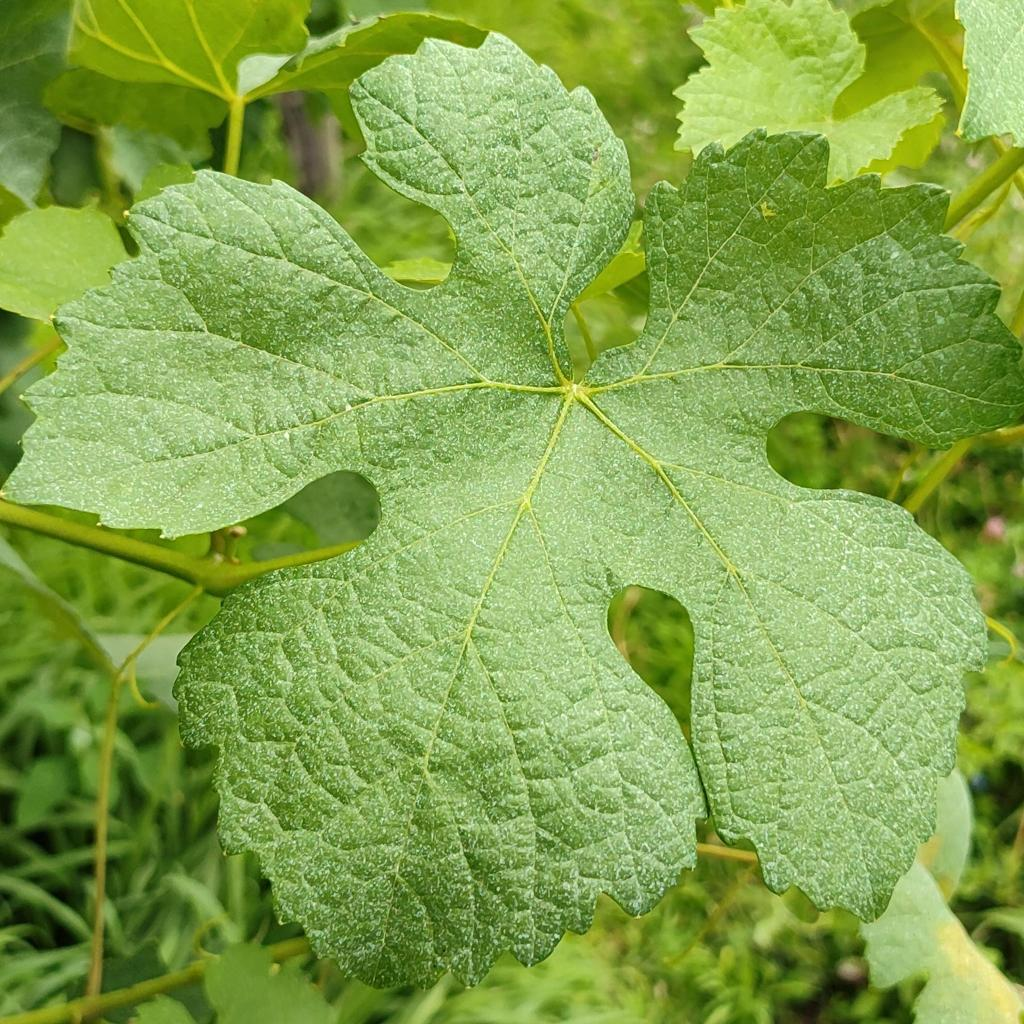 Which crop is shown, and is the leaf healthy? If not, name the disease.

grapevine, healthy
